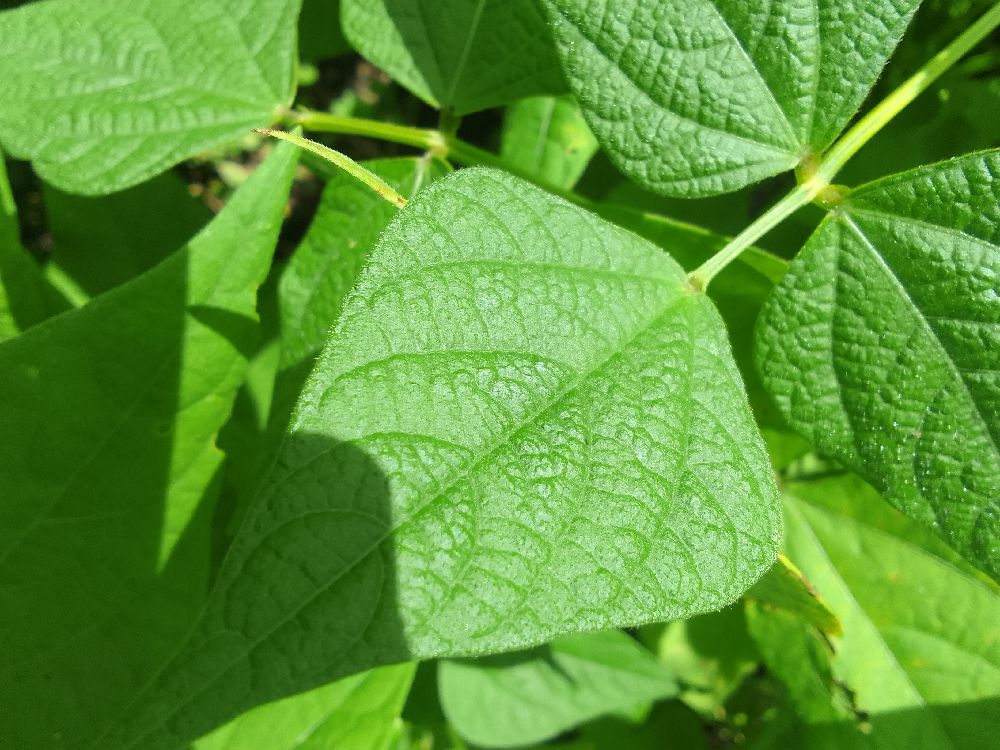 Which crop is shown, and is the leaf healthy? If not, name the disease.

common bean, healthy
